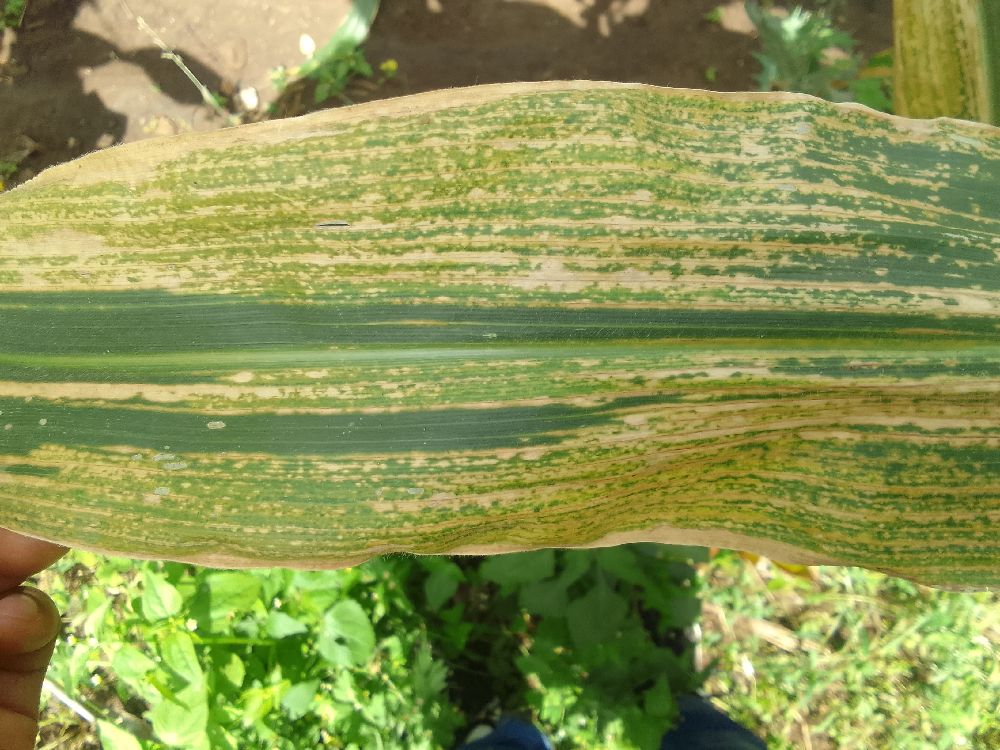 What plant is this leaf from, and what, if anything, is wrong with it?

maize, maize lethal necrosis
